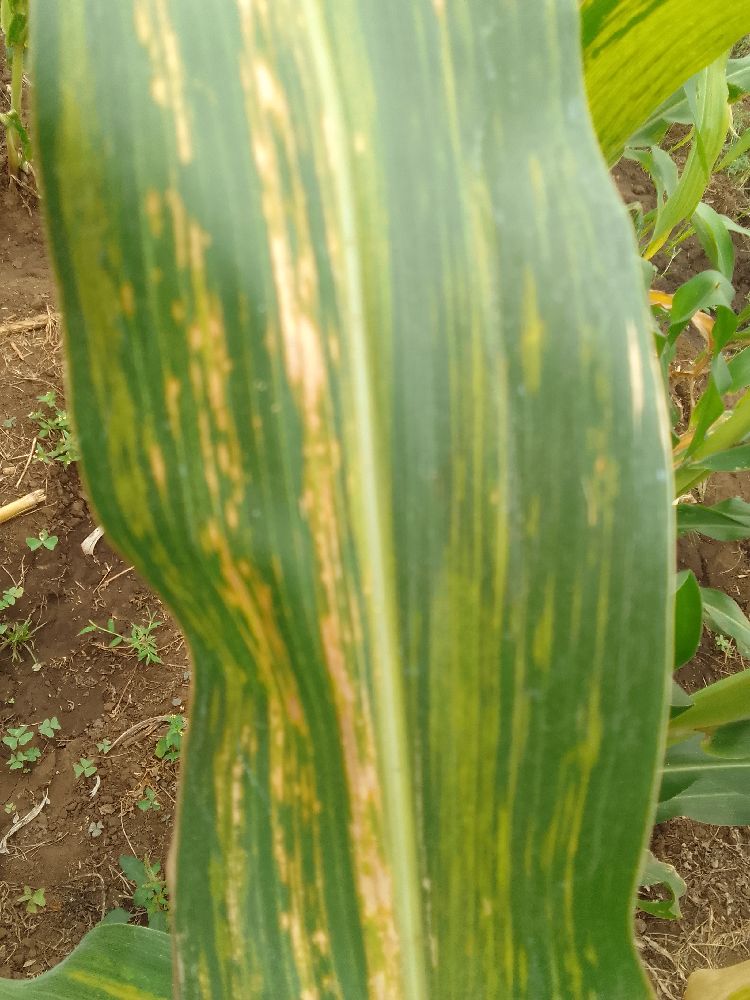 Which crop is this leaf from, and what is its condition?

maize, maize lethal necrosis
